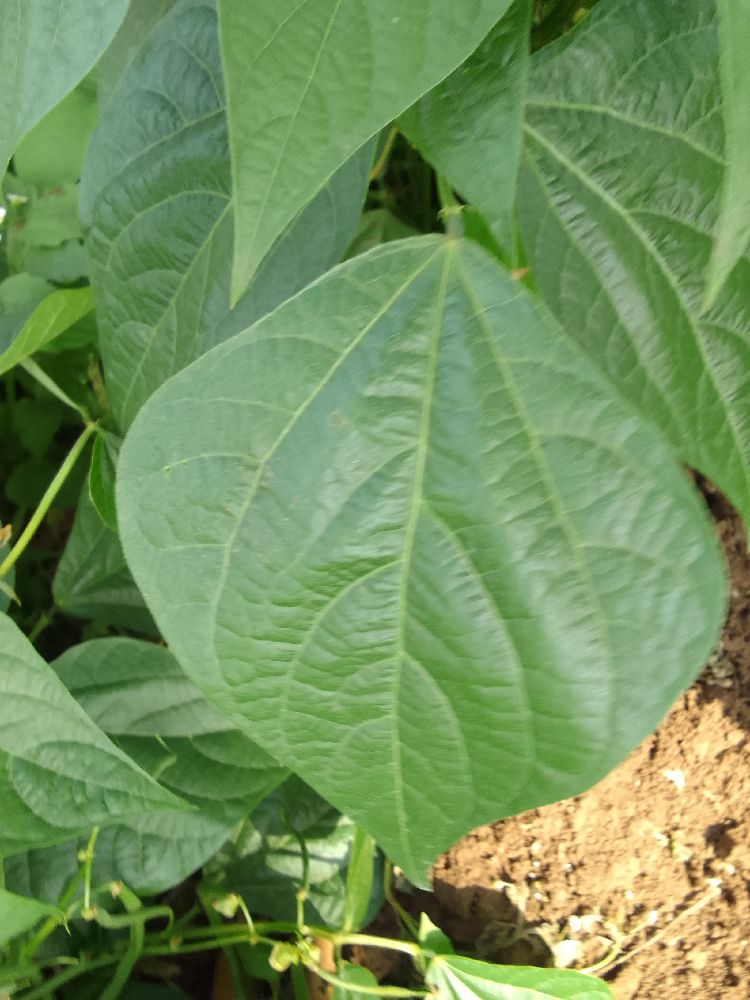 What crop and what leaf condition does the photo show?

common bean, healthy
